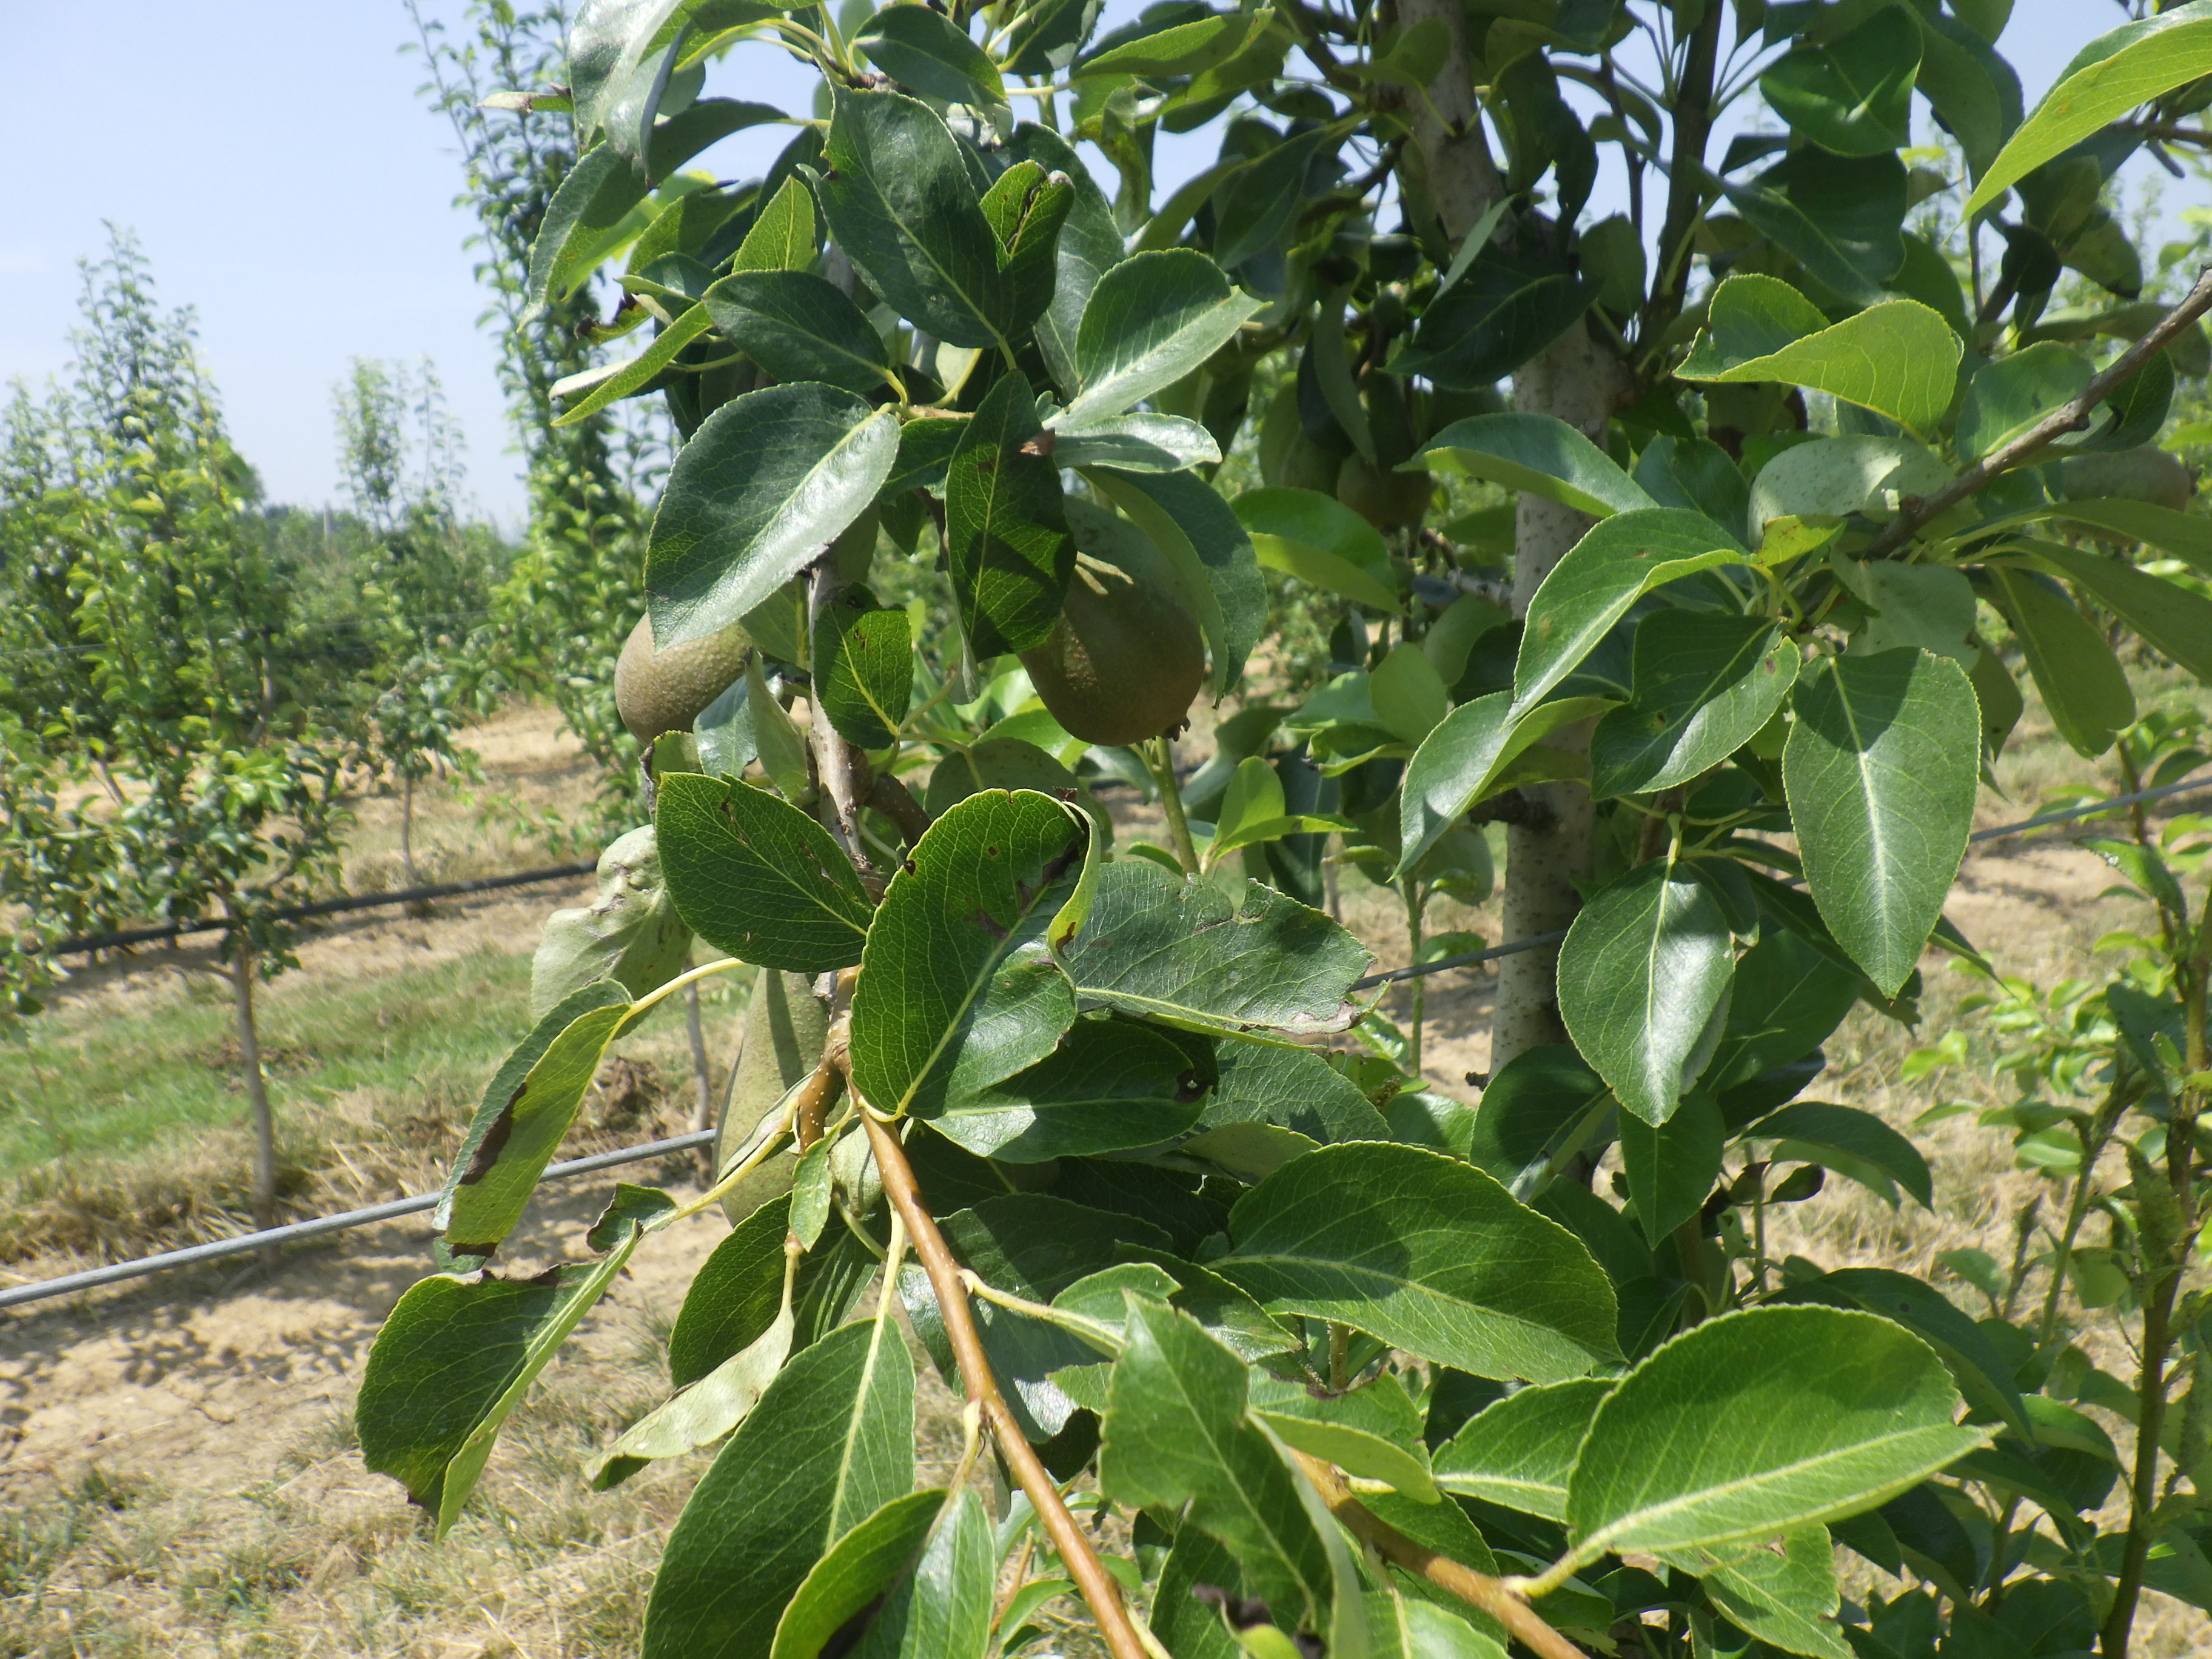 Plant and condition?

pear, black spot, mechanical damage
